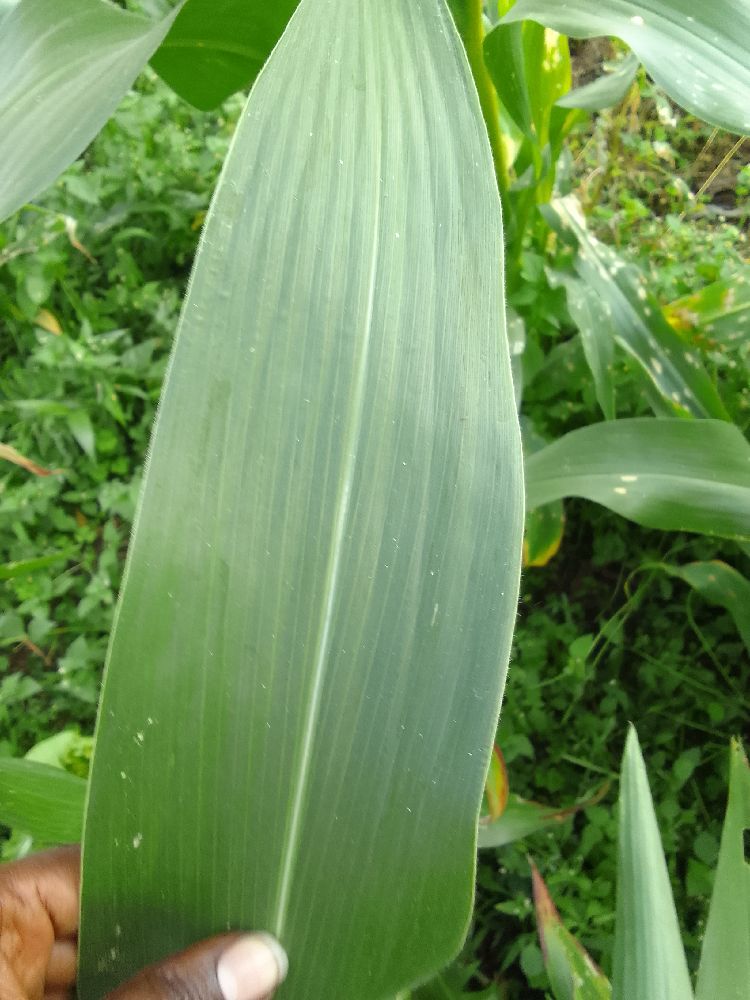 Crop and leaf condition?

maize, healthy
